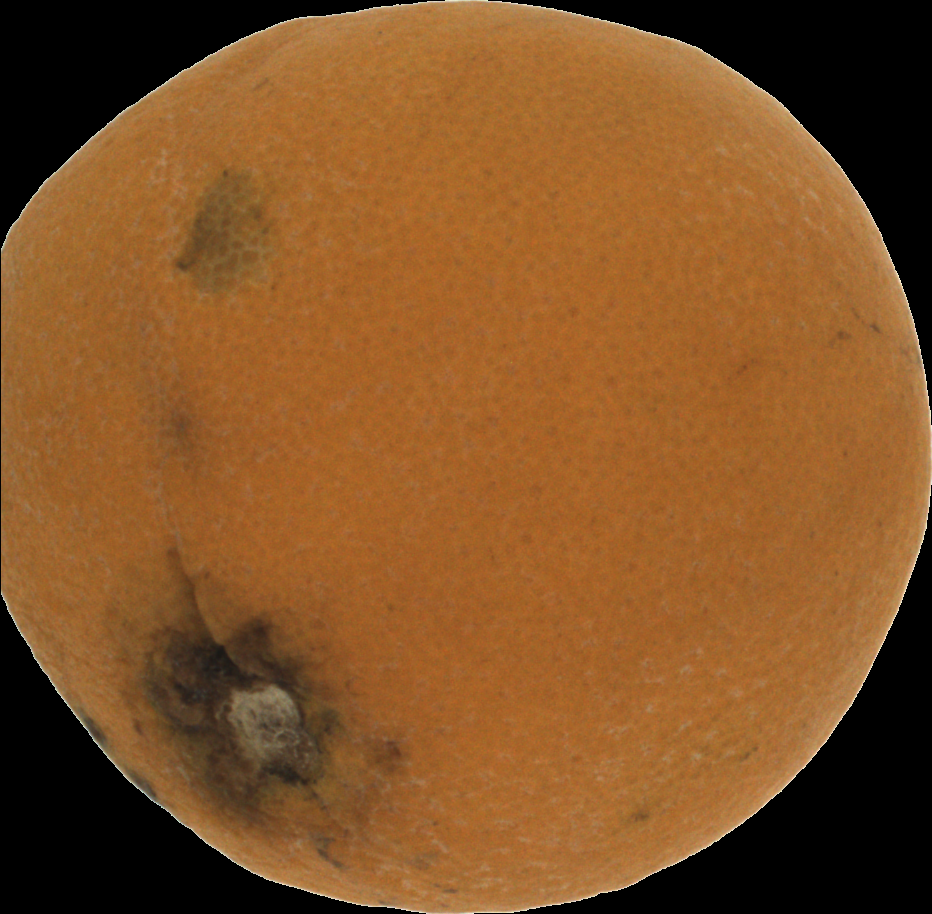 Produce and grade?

orange, bad
